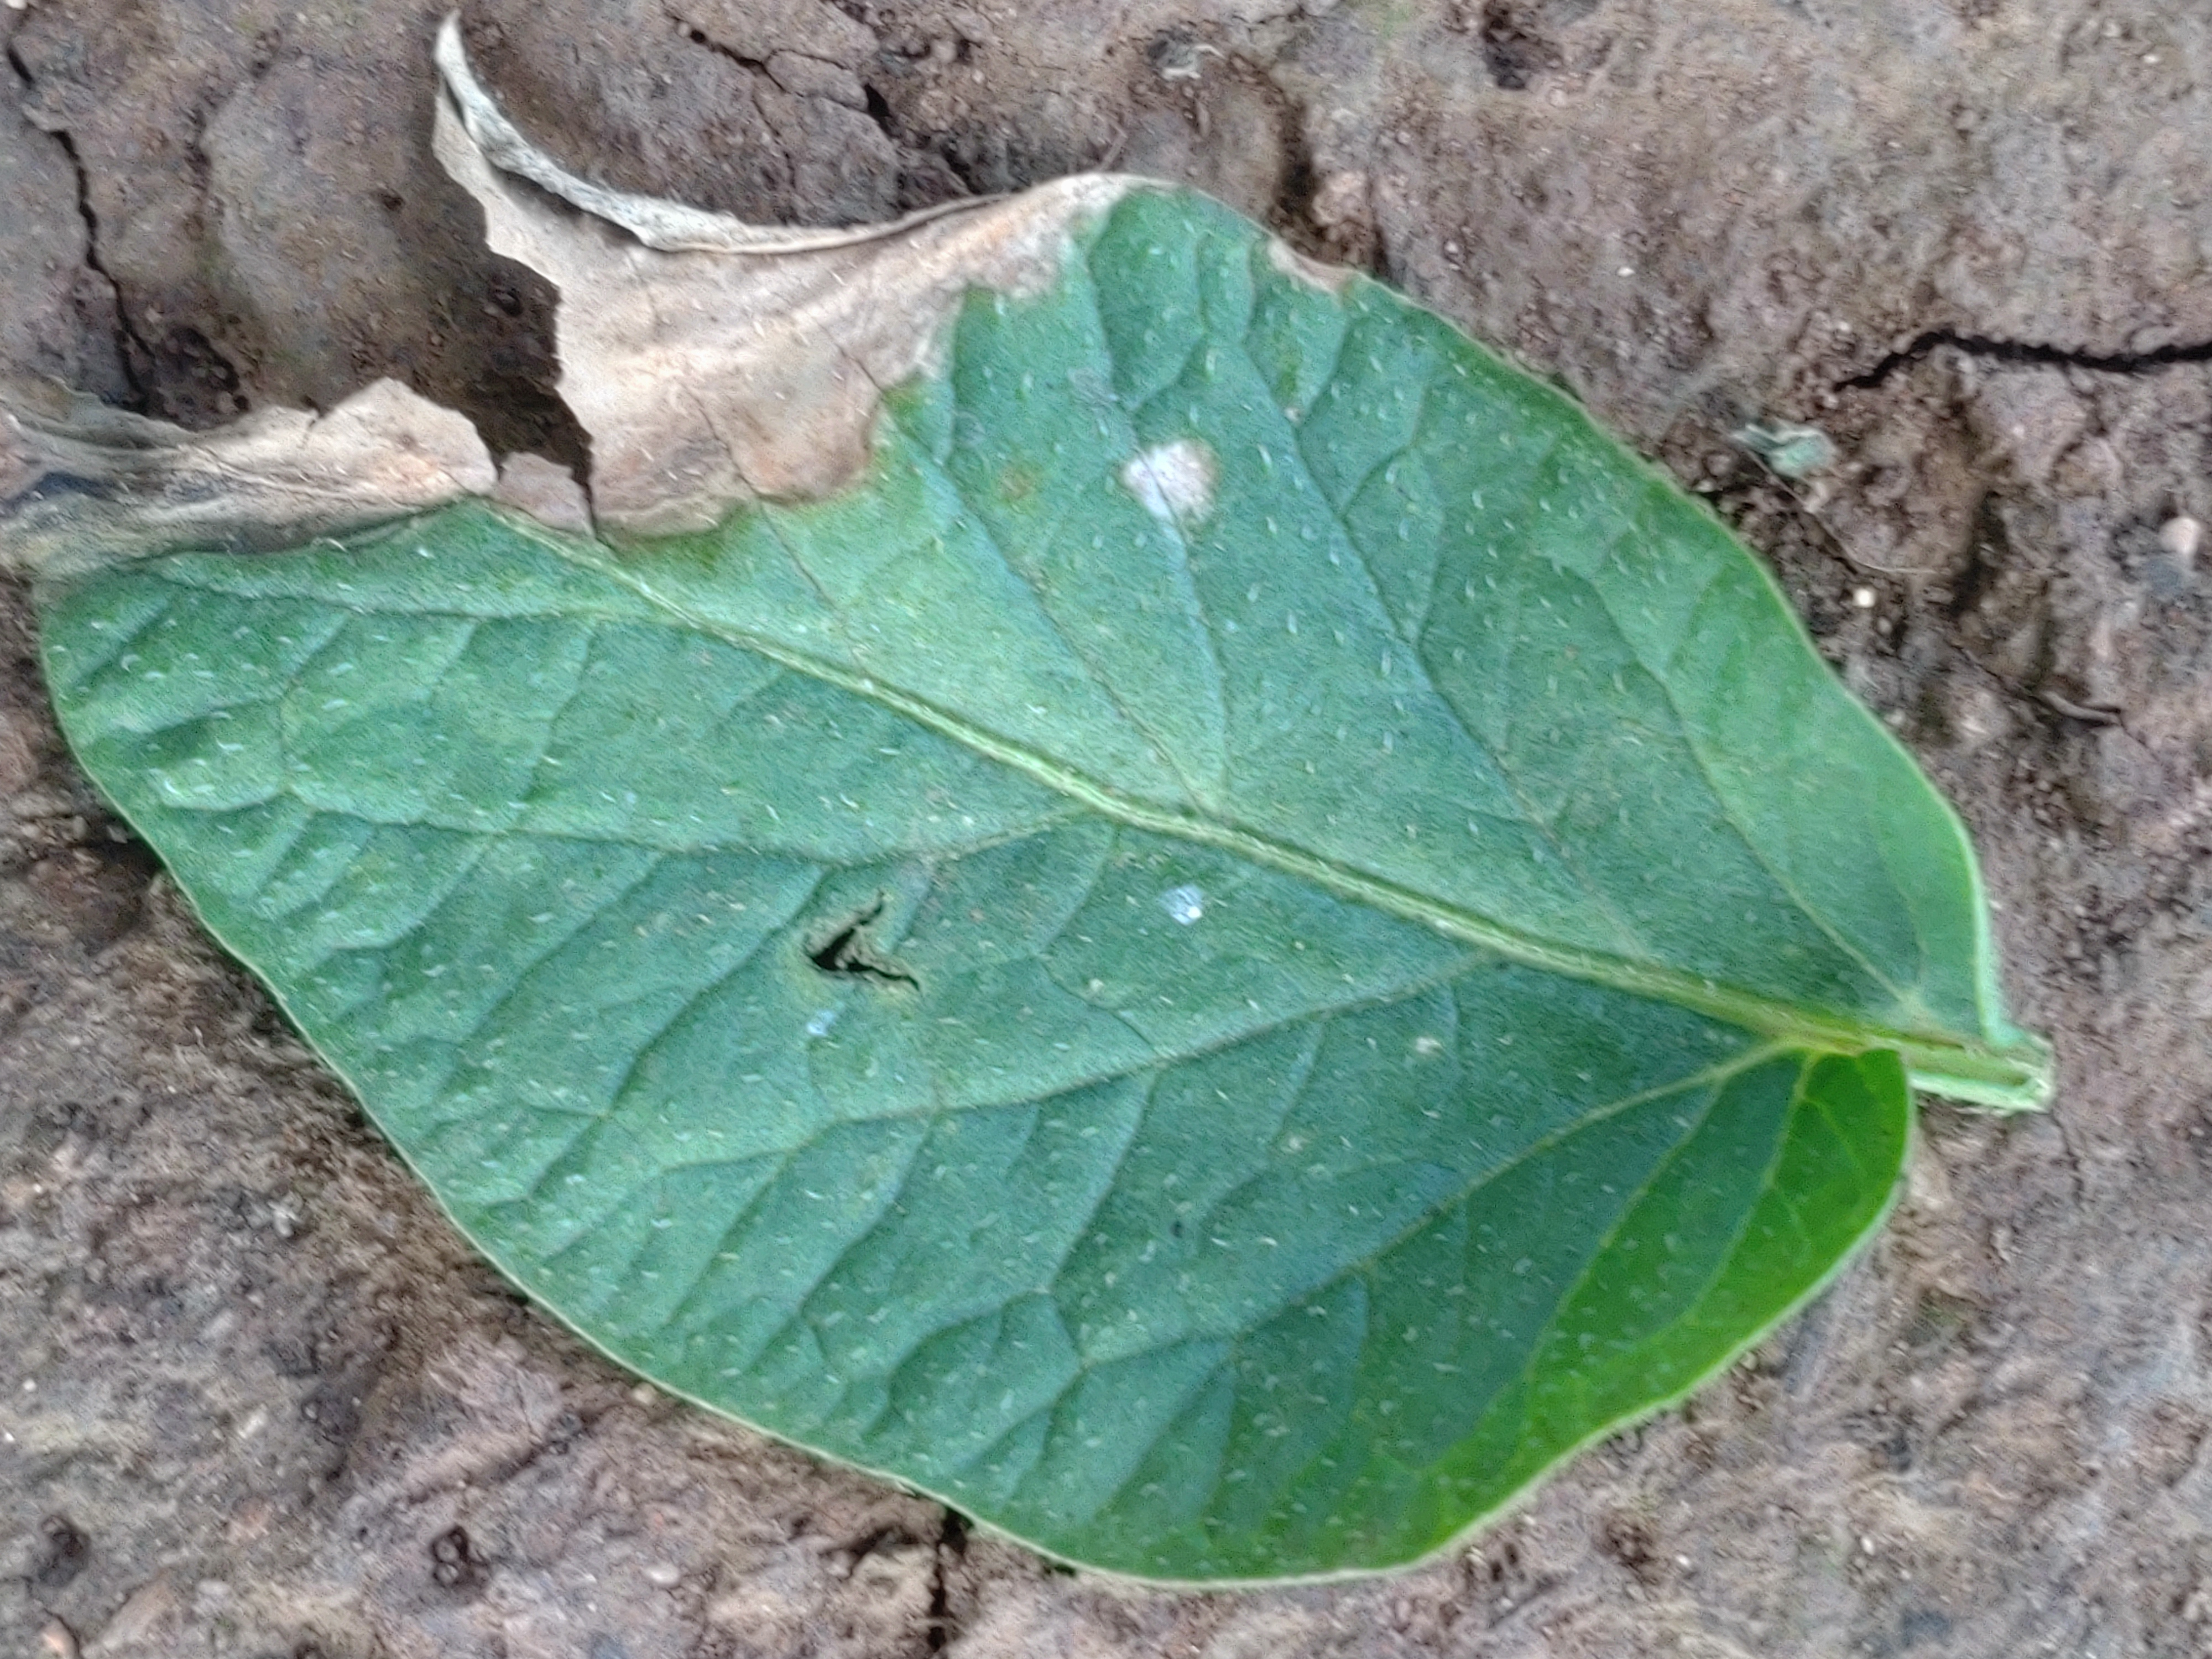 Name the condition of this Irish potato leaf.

early blight
